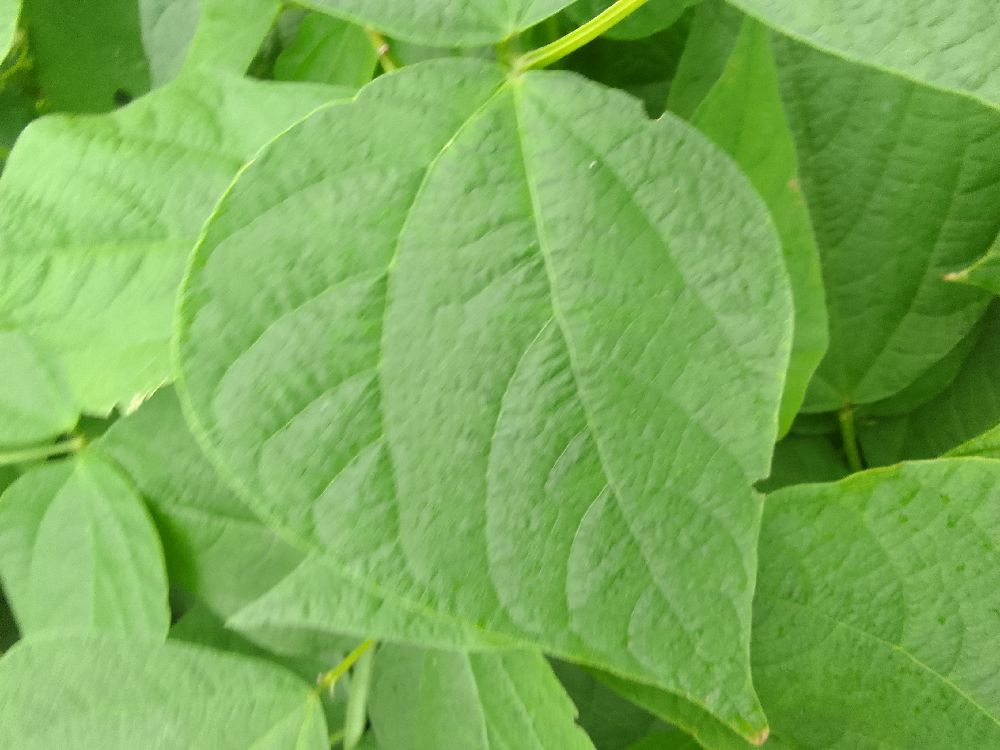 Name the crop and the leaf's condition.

common bean, healthy
